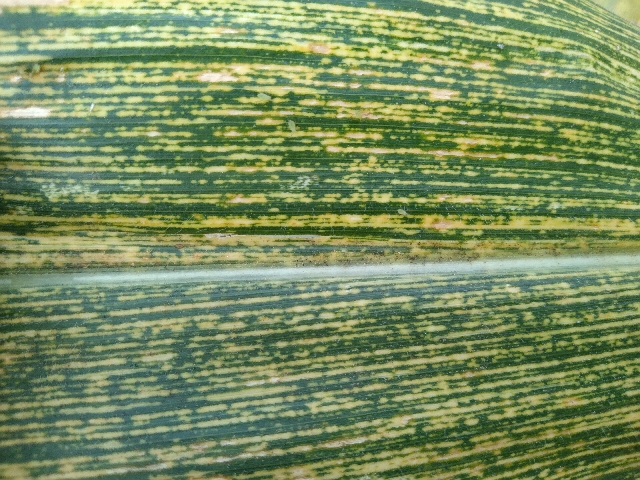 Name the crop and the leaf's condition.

maize, maize streak virus
